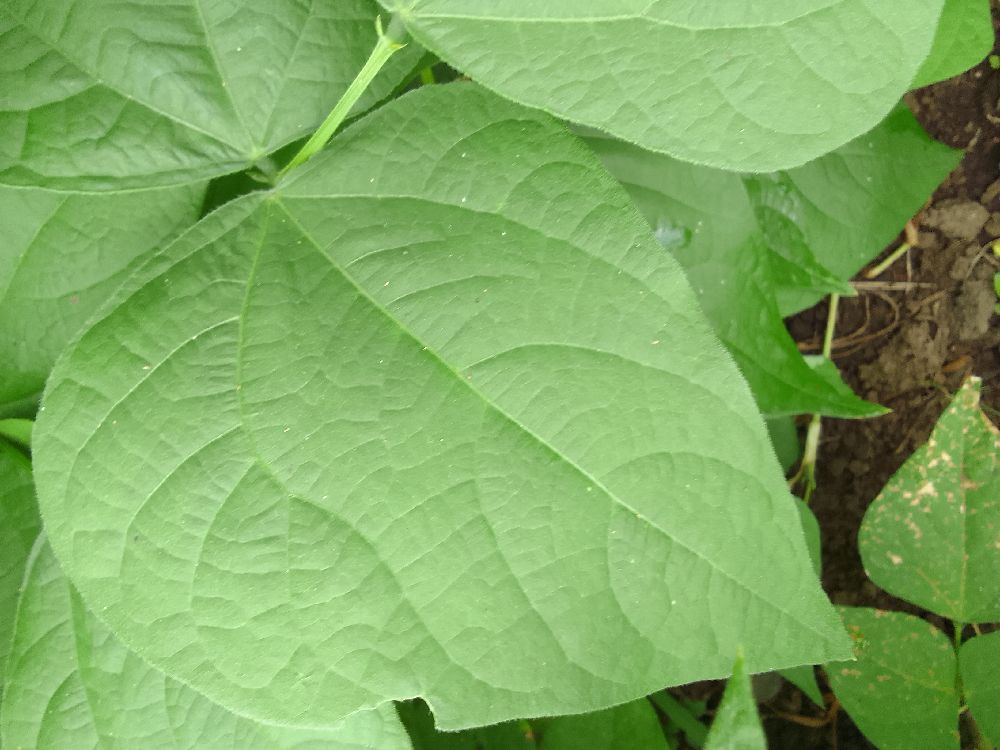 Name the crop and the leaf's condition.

common bean, healthy
